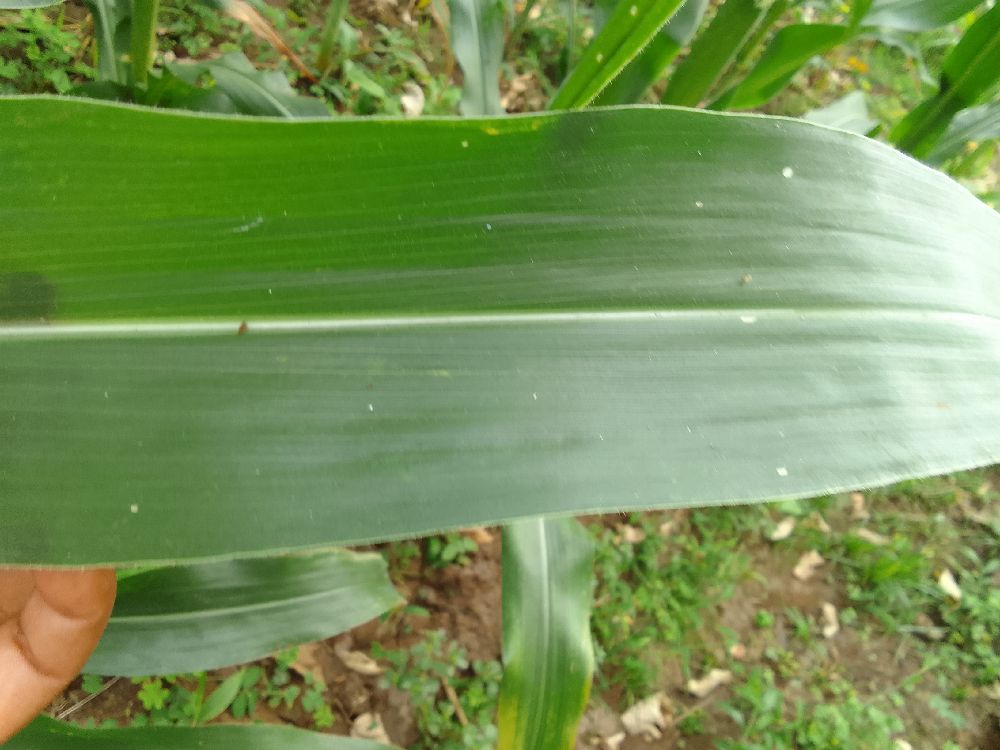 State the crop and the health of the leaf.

maize, healthy
